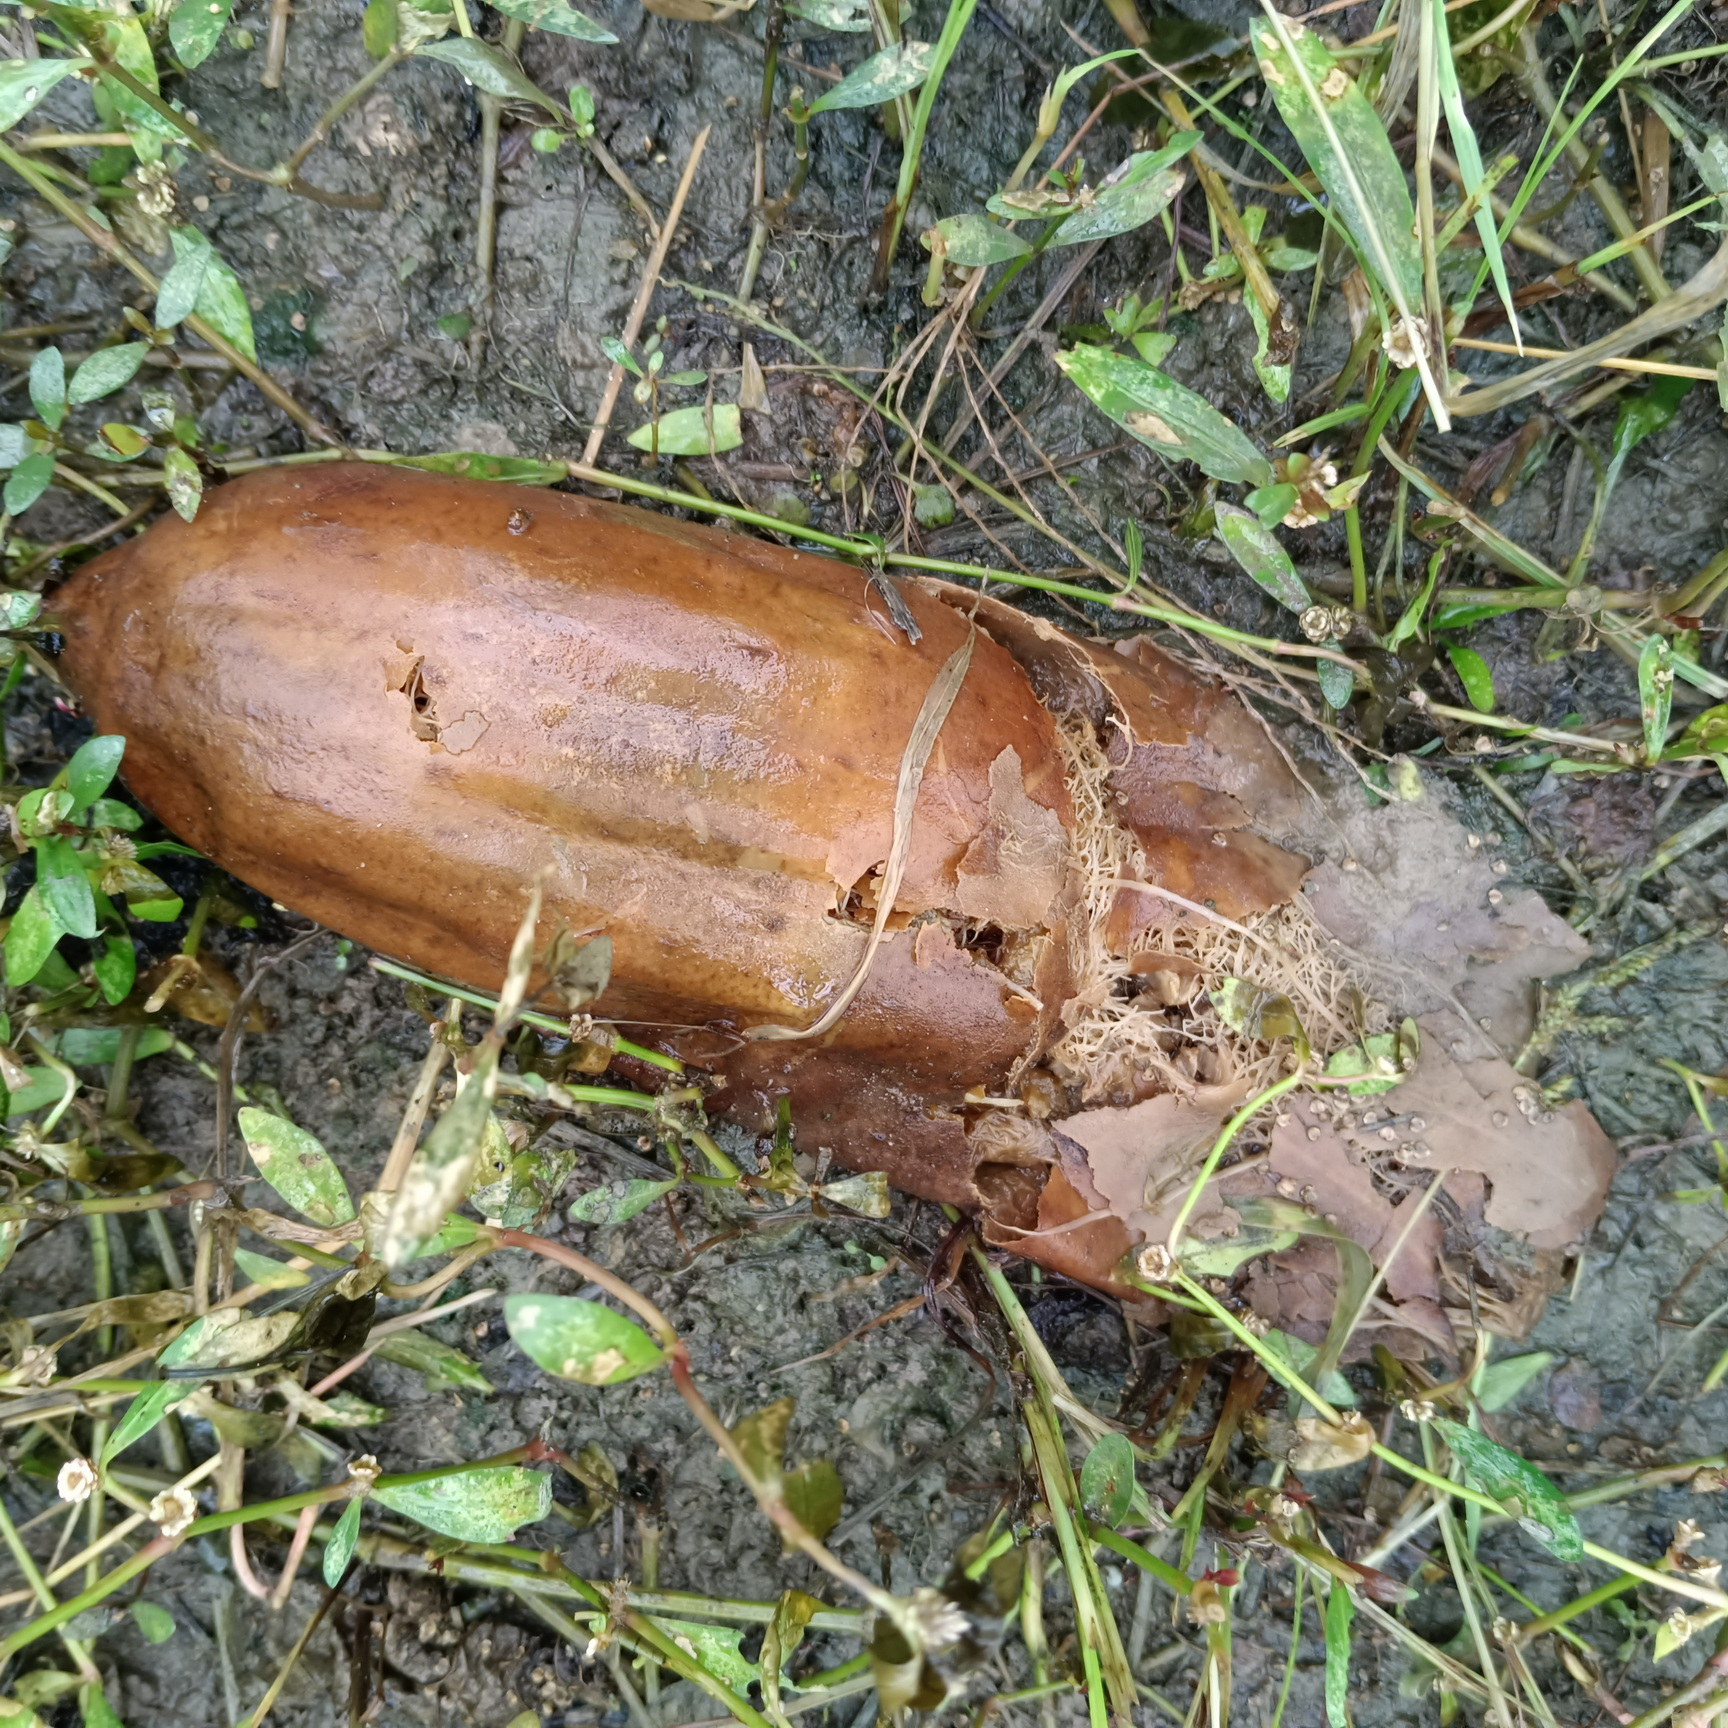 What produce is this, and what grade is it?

luffa, faulty
